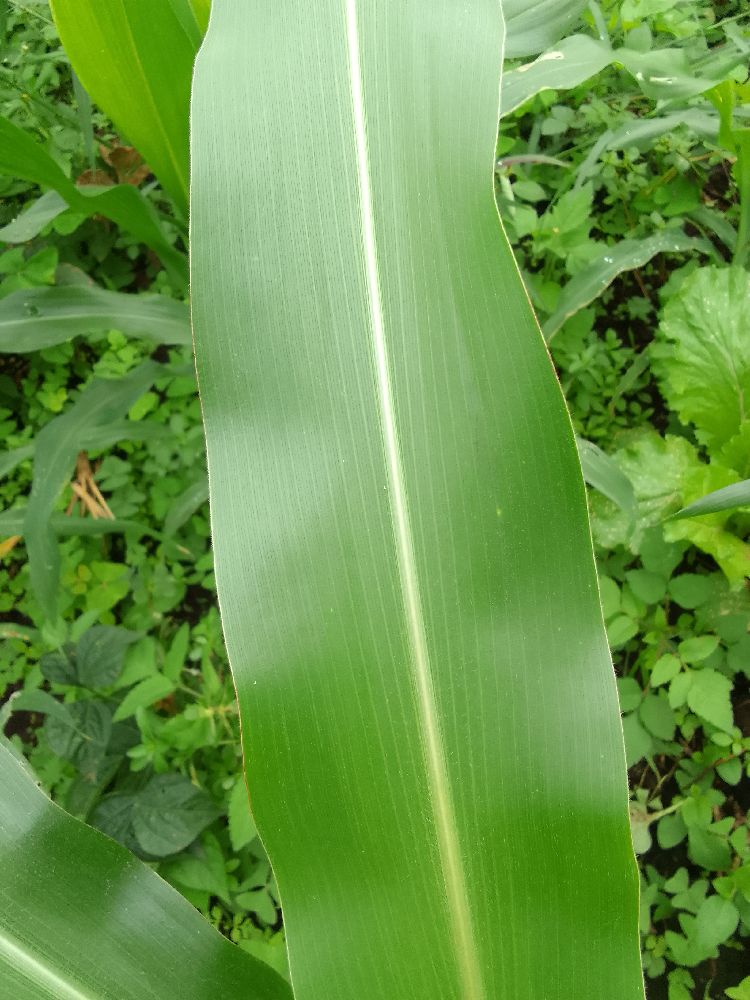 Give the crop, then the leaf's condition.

maize, healthy
